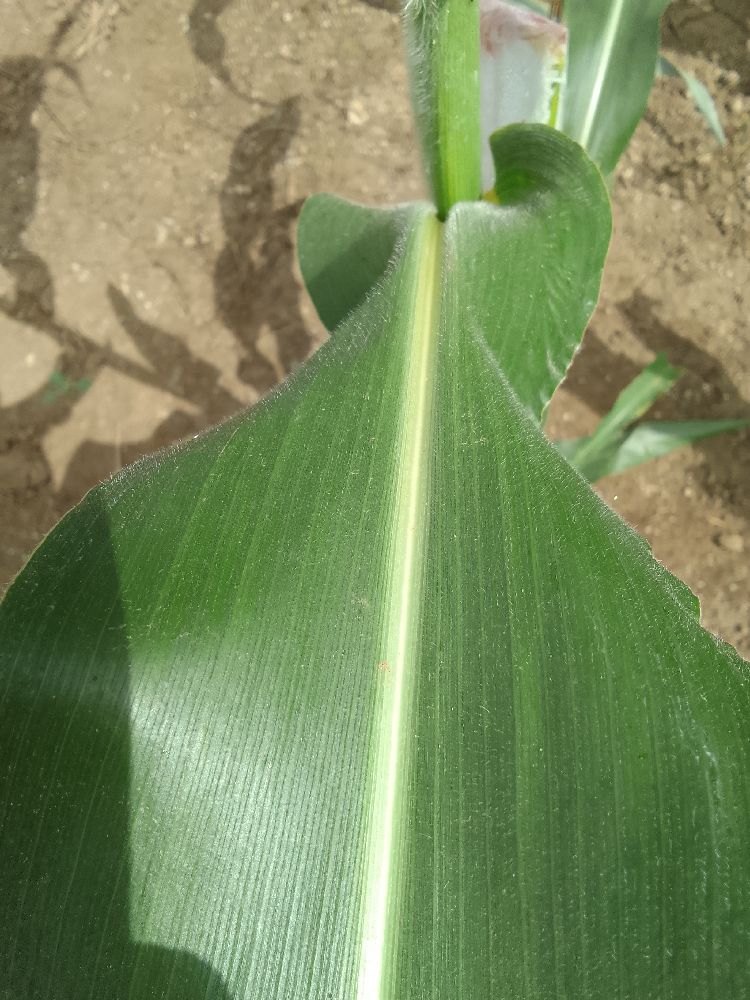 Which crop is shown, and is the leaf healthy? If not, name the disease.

maize, healthy
